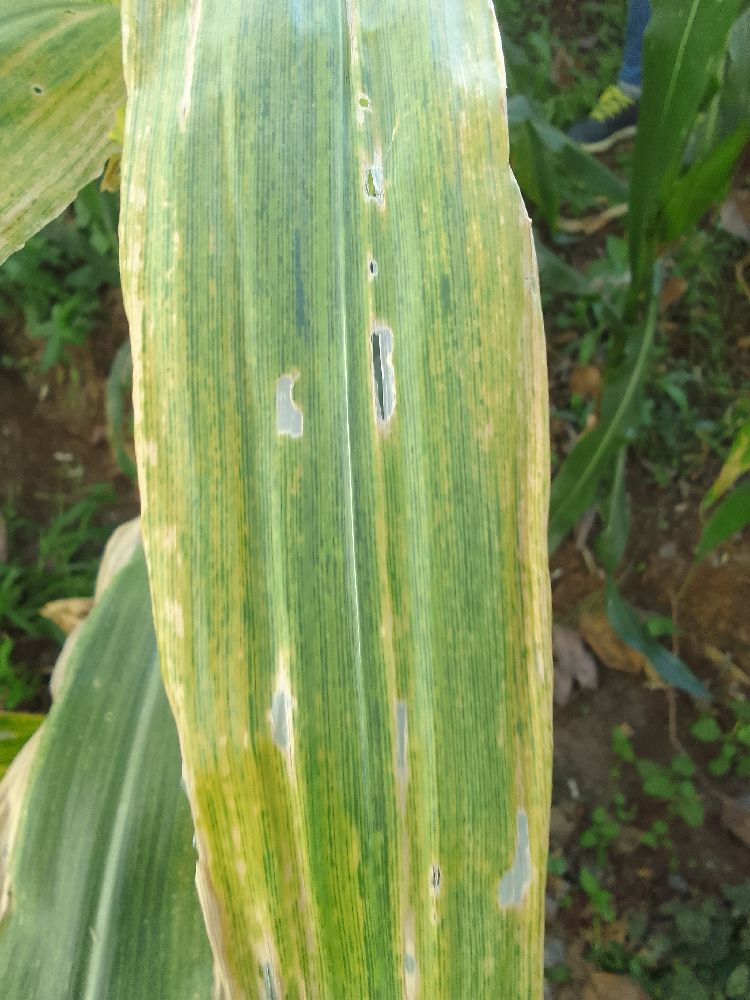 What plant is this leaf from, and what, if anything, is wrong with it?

maize, maize lethal necrosis
